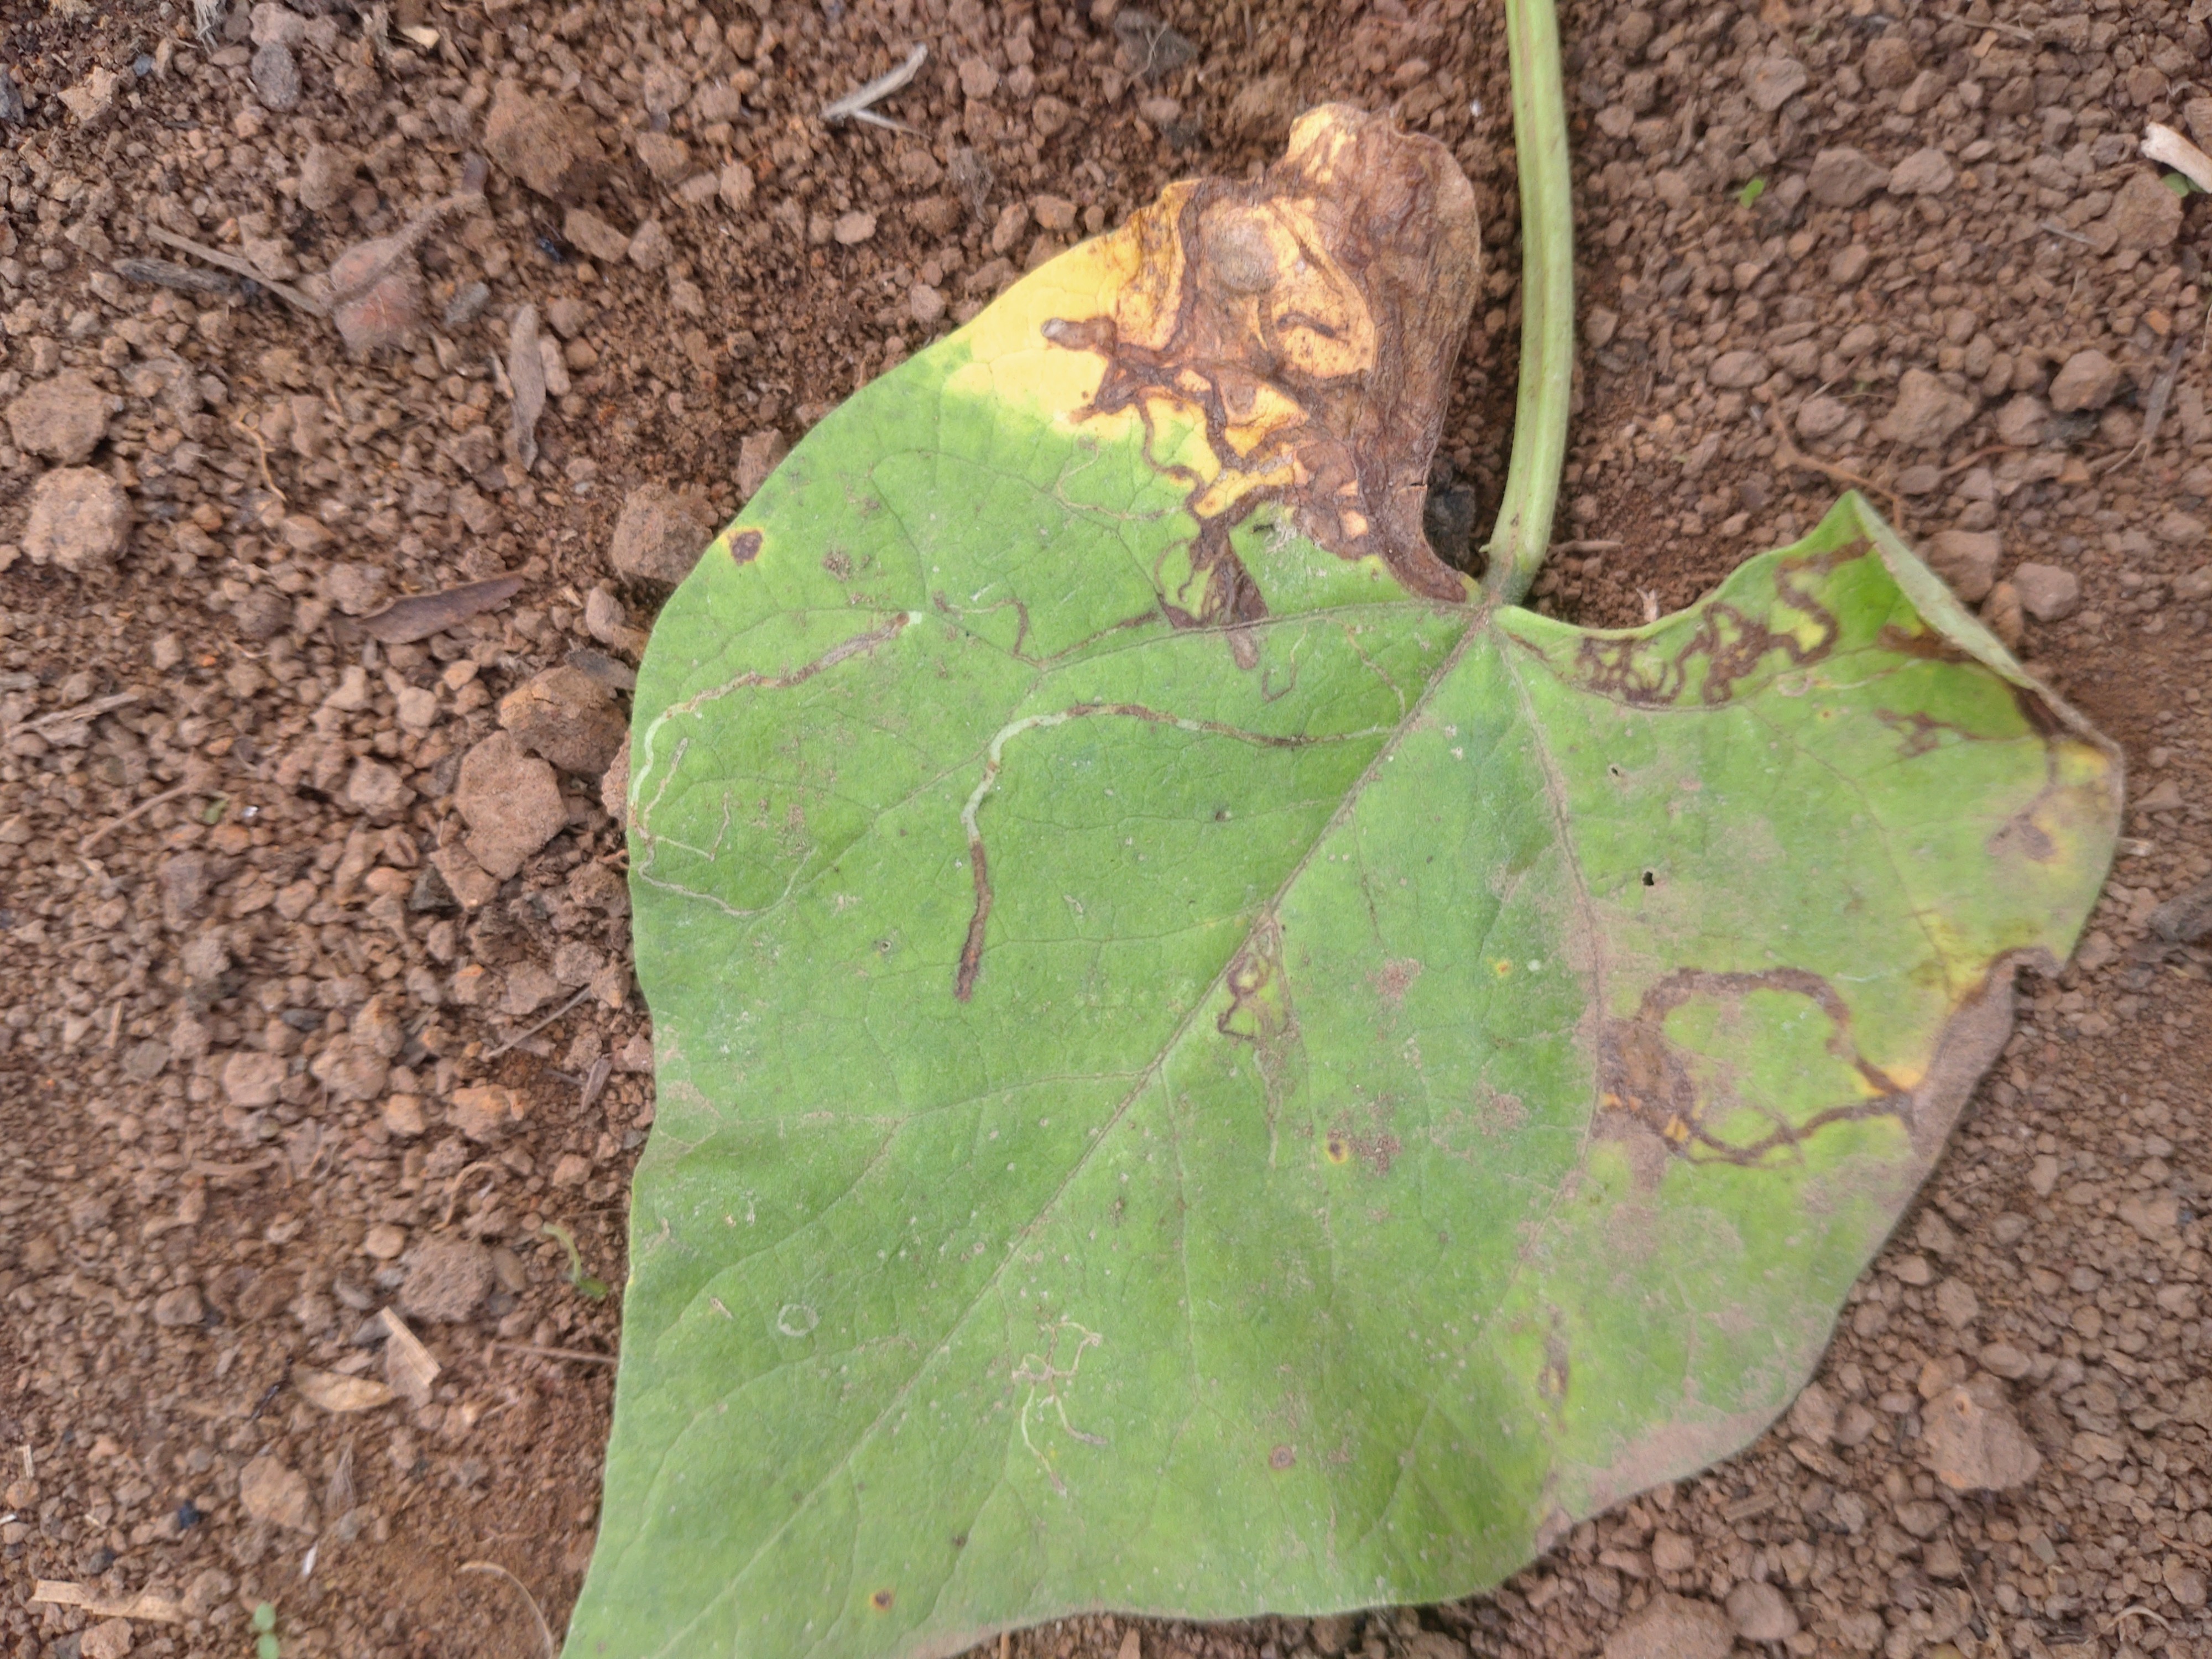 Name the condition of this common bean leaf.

rust
